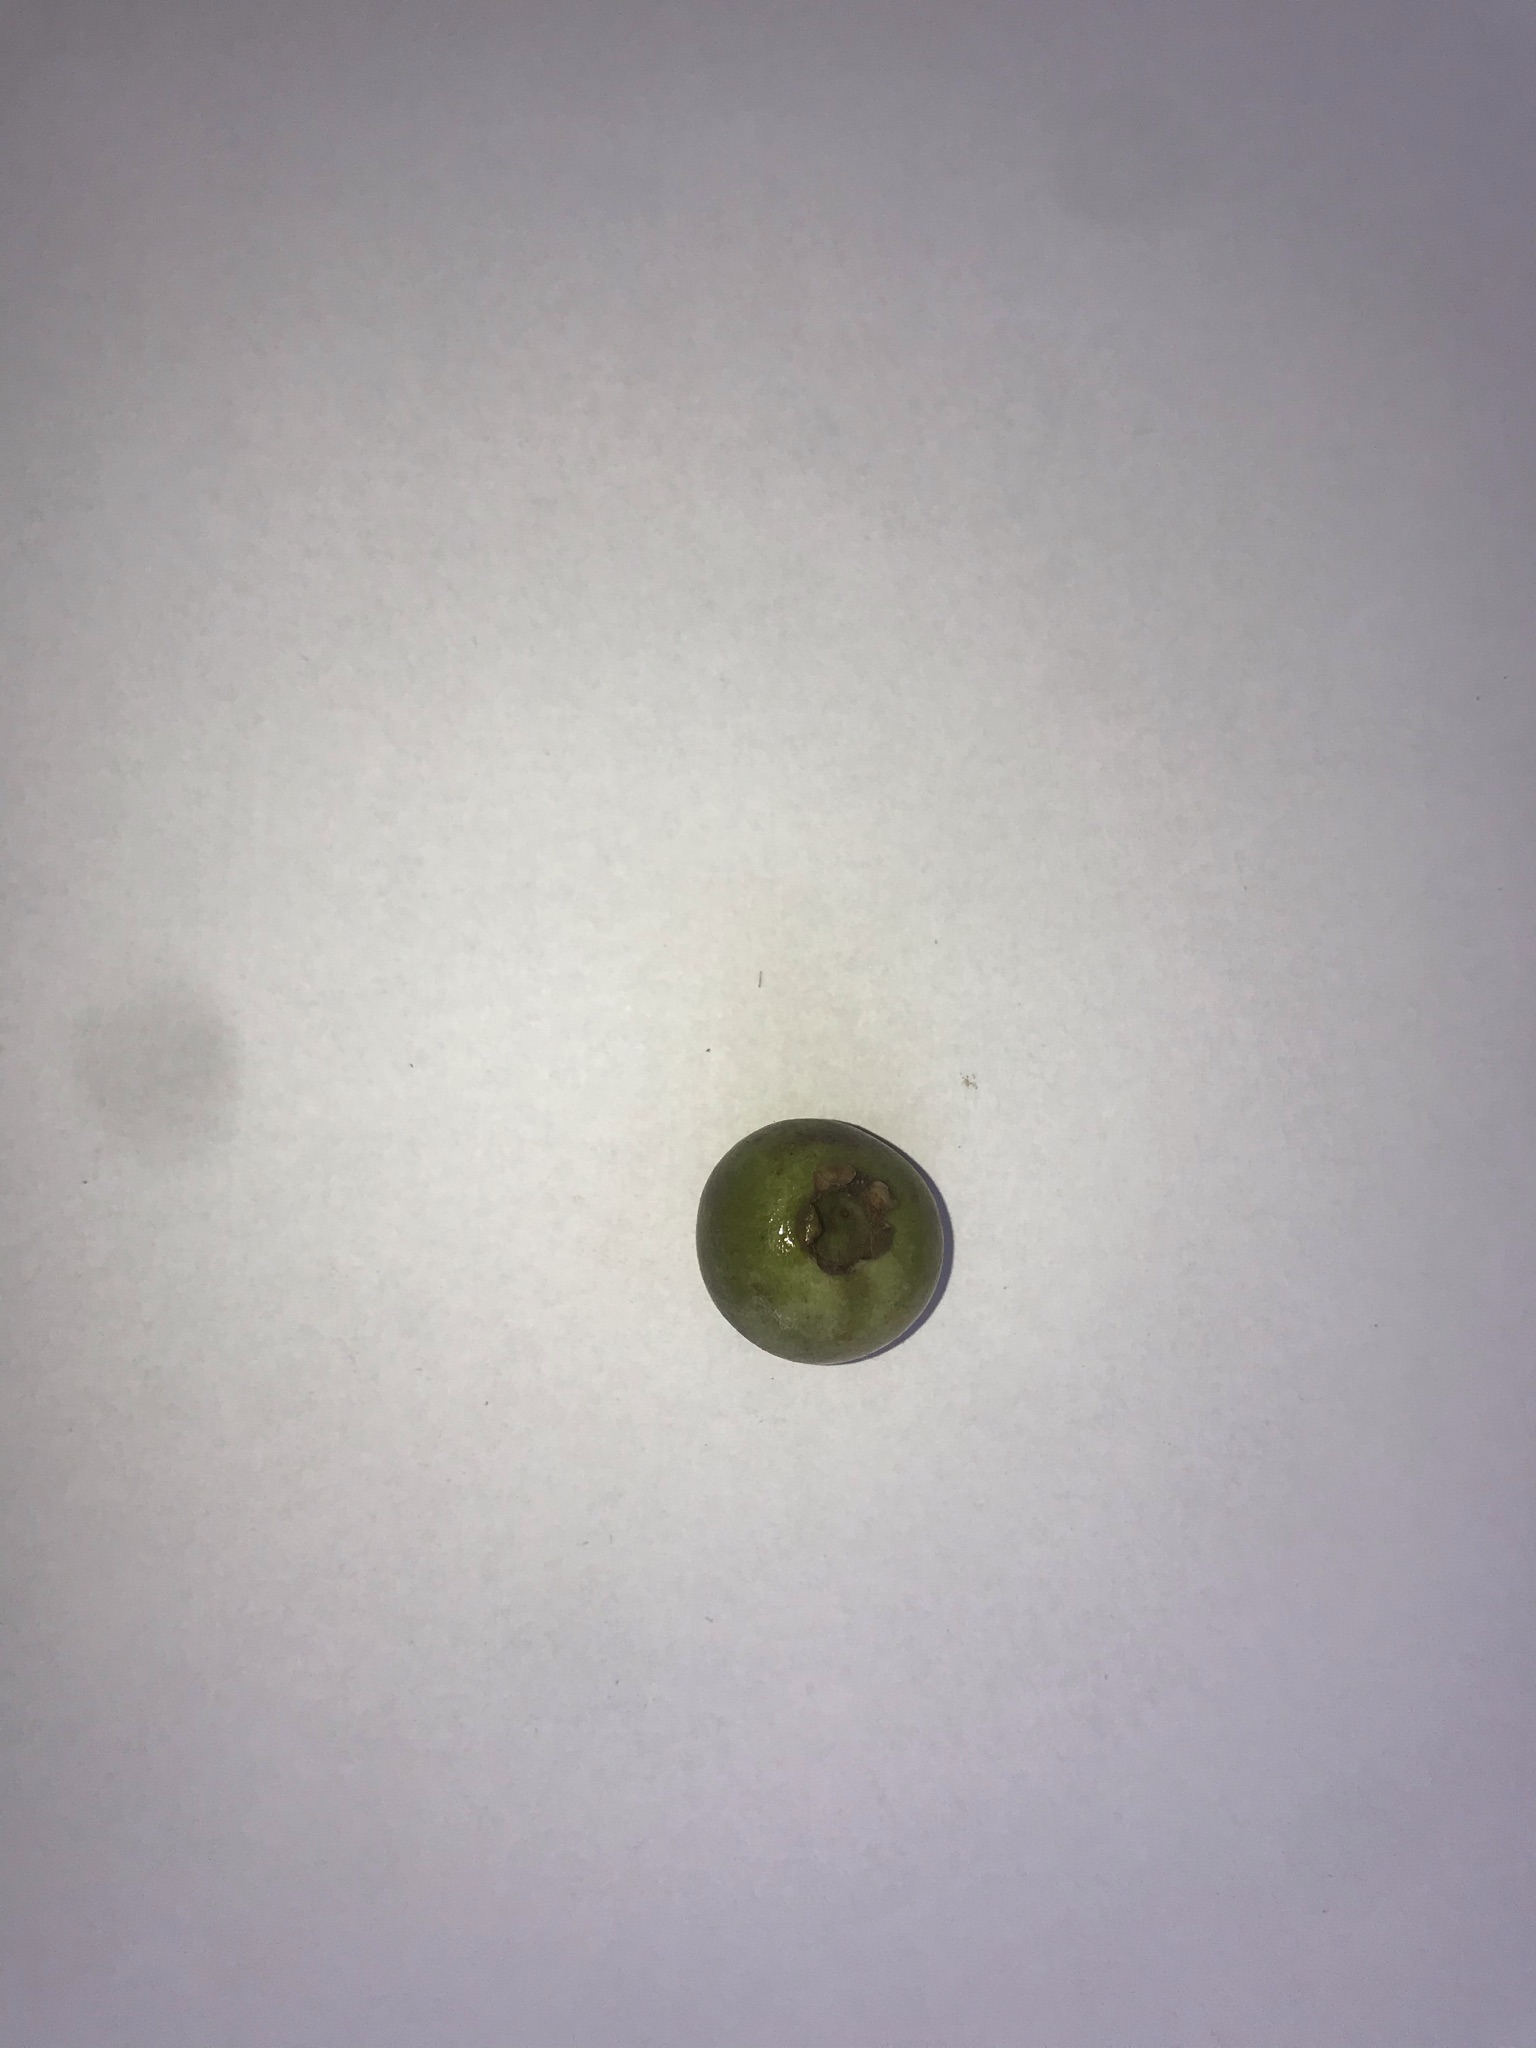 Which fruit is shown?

gabiroba
